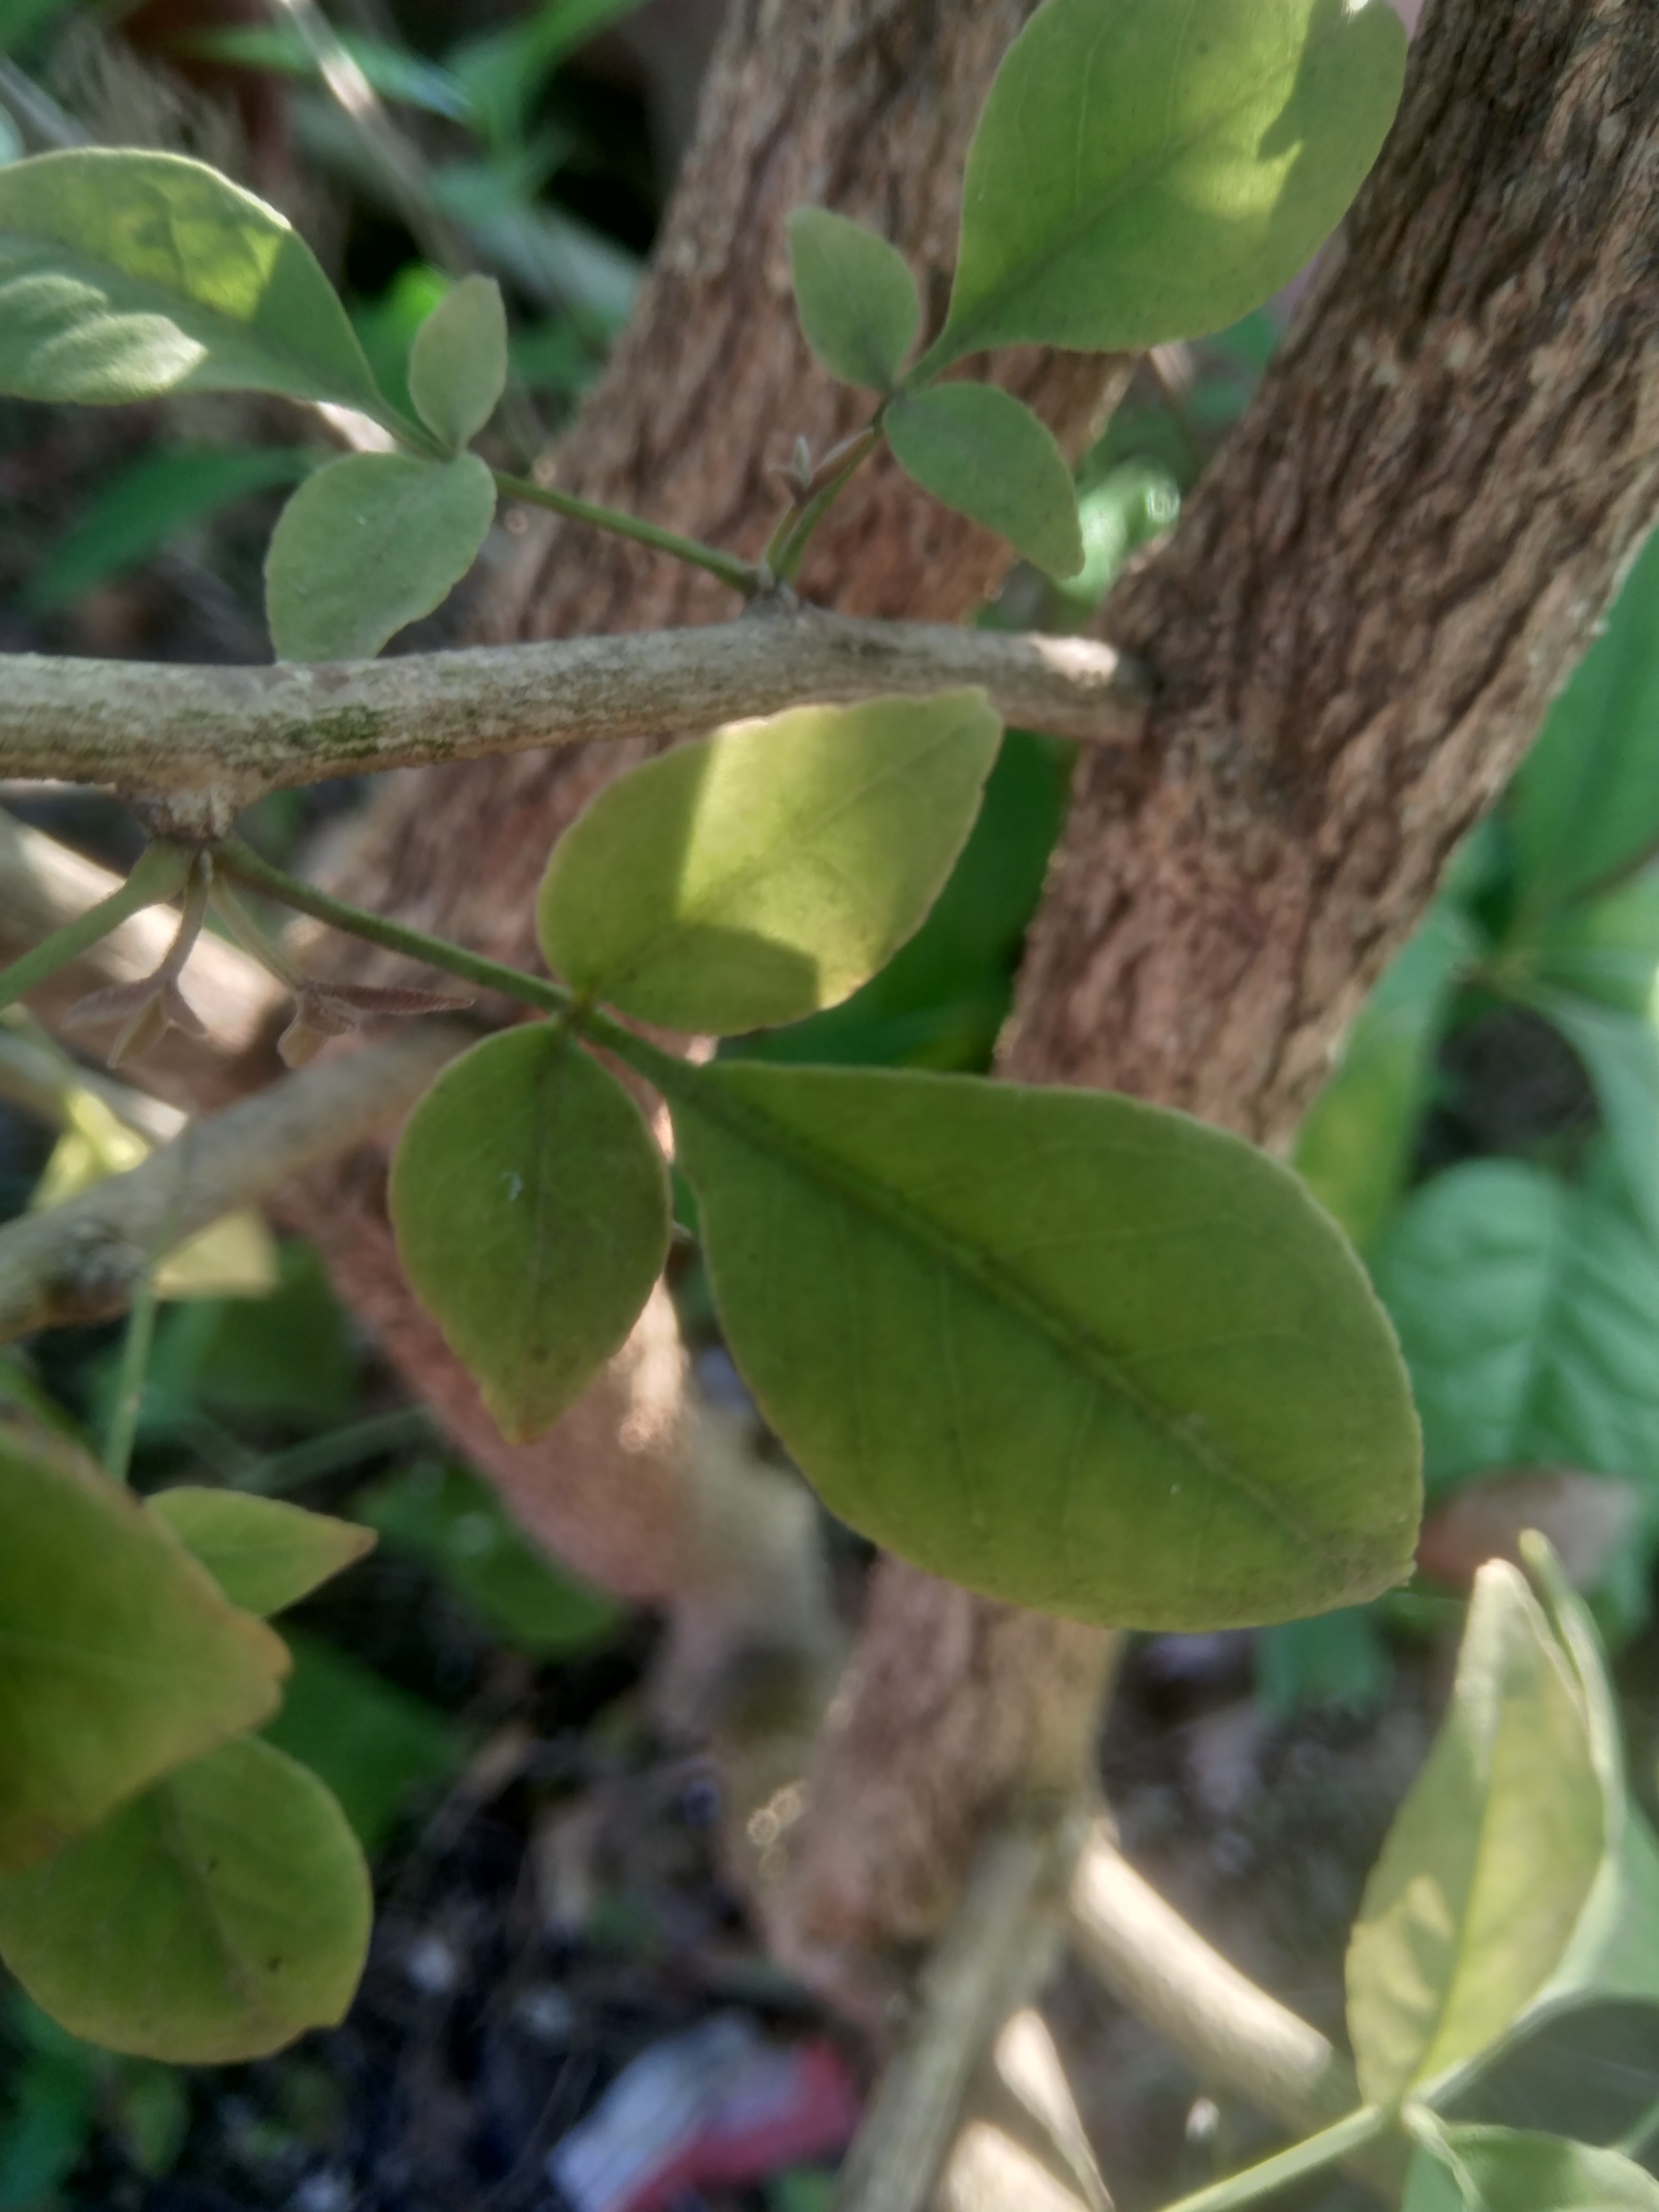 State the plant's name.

wood apple
